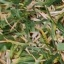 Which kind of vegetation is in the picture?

grass
